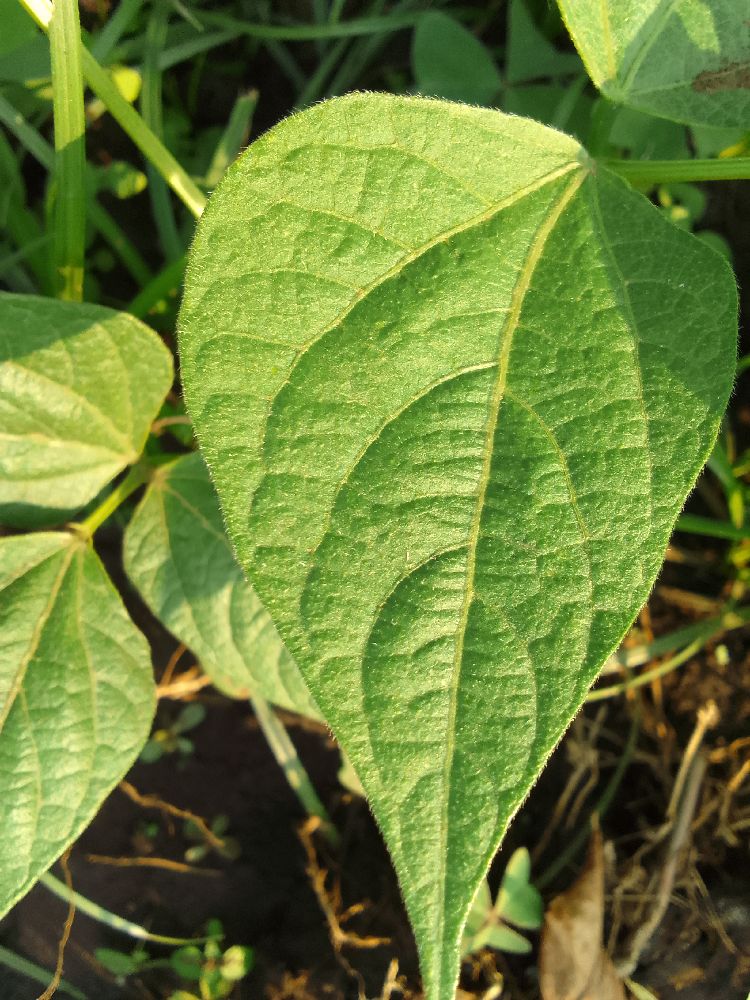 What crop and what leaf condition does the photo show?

common bean, healthy
